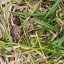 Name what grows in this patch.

grass
